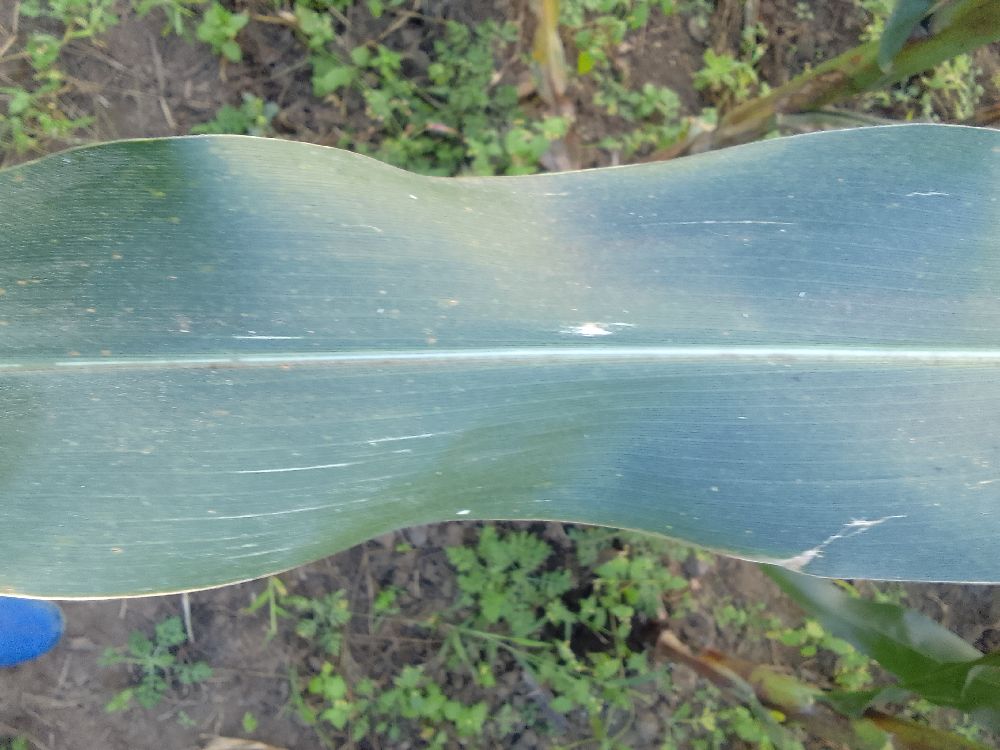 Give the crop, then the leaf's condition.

maize, healthy
